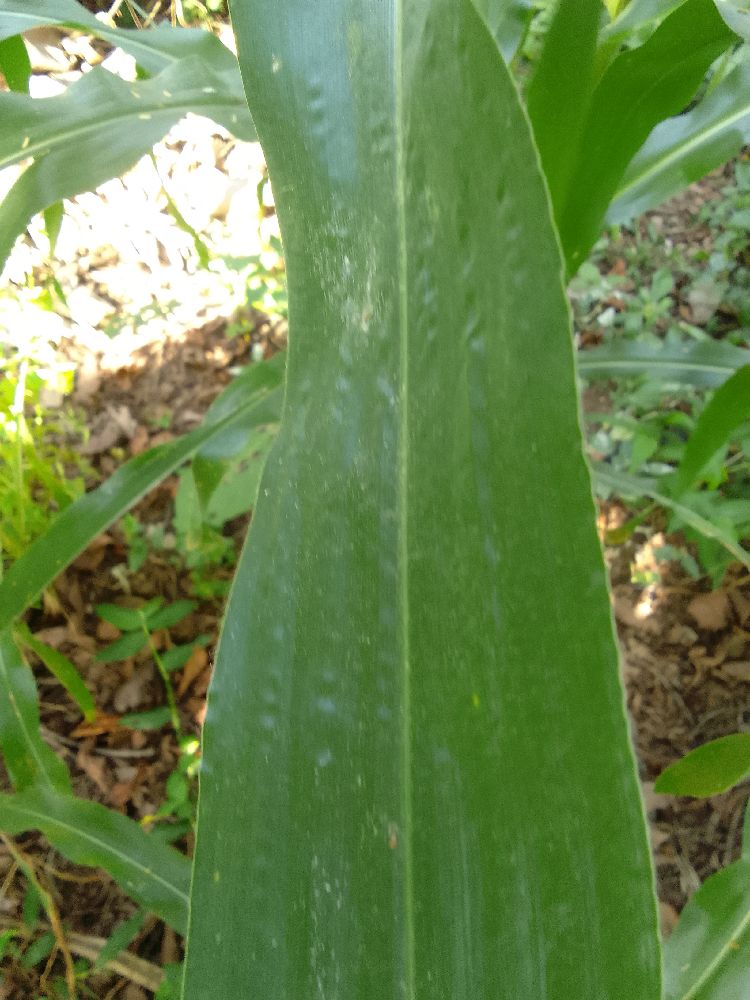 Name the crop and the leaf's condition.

maize, healthy
